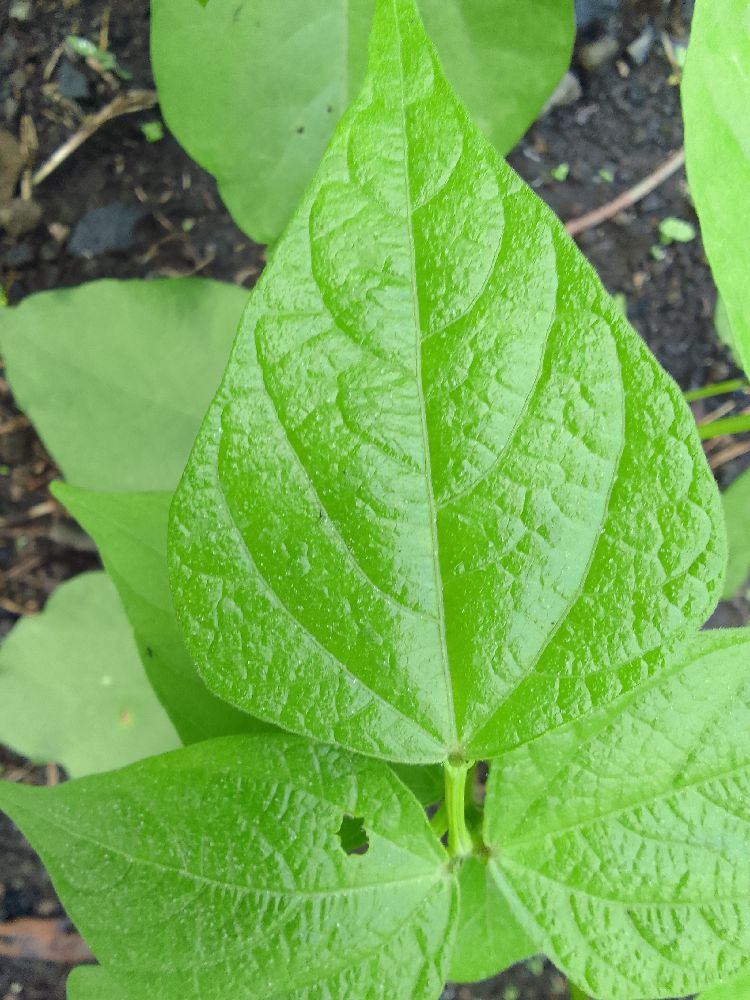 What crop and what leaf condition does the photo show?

common bean, healthy
